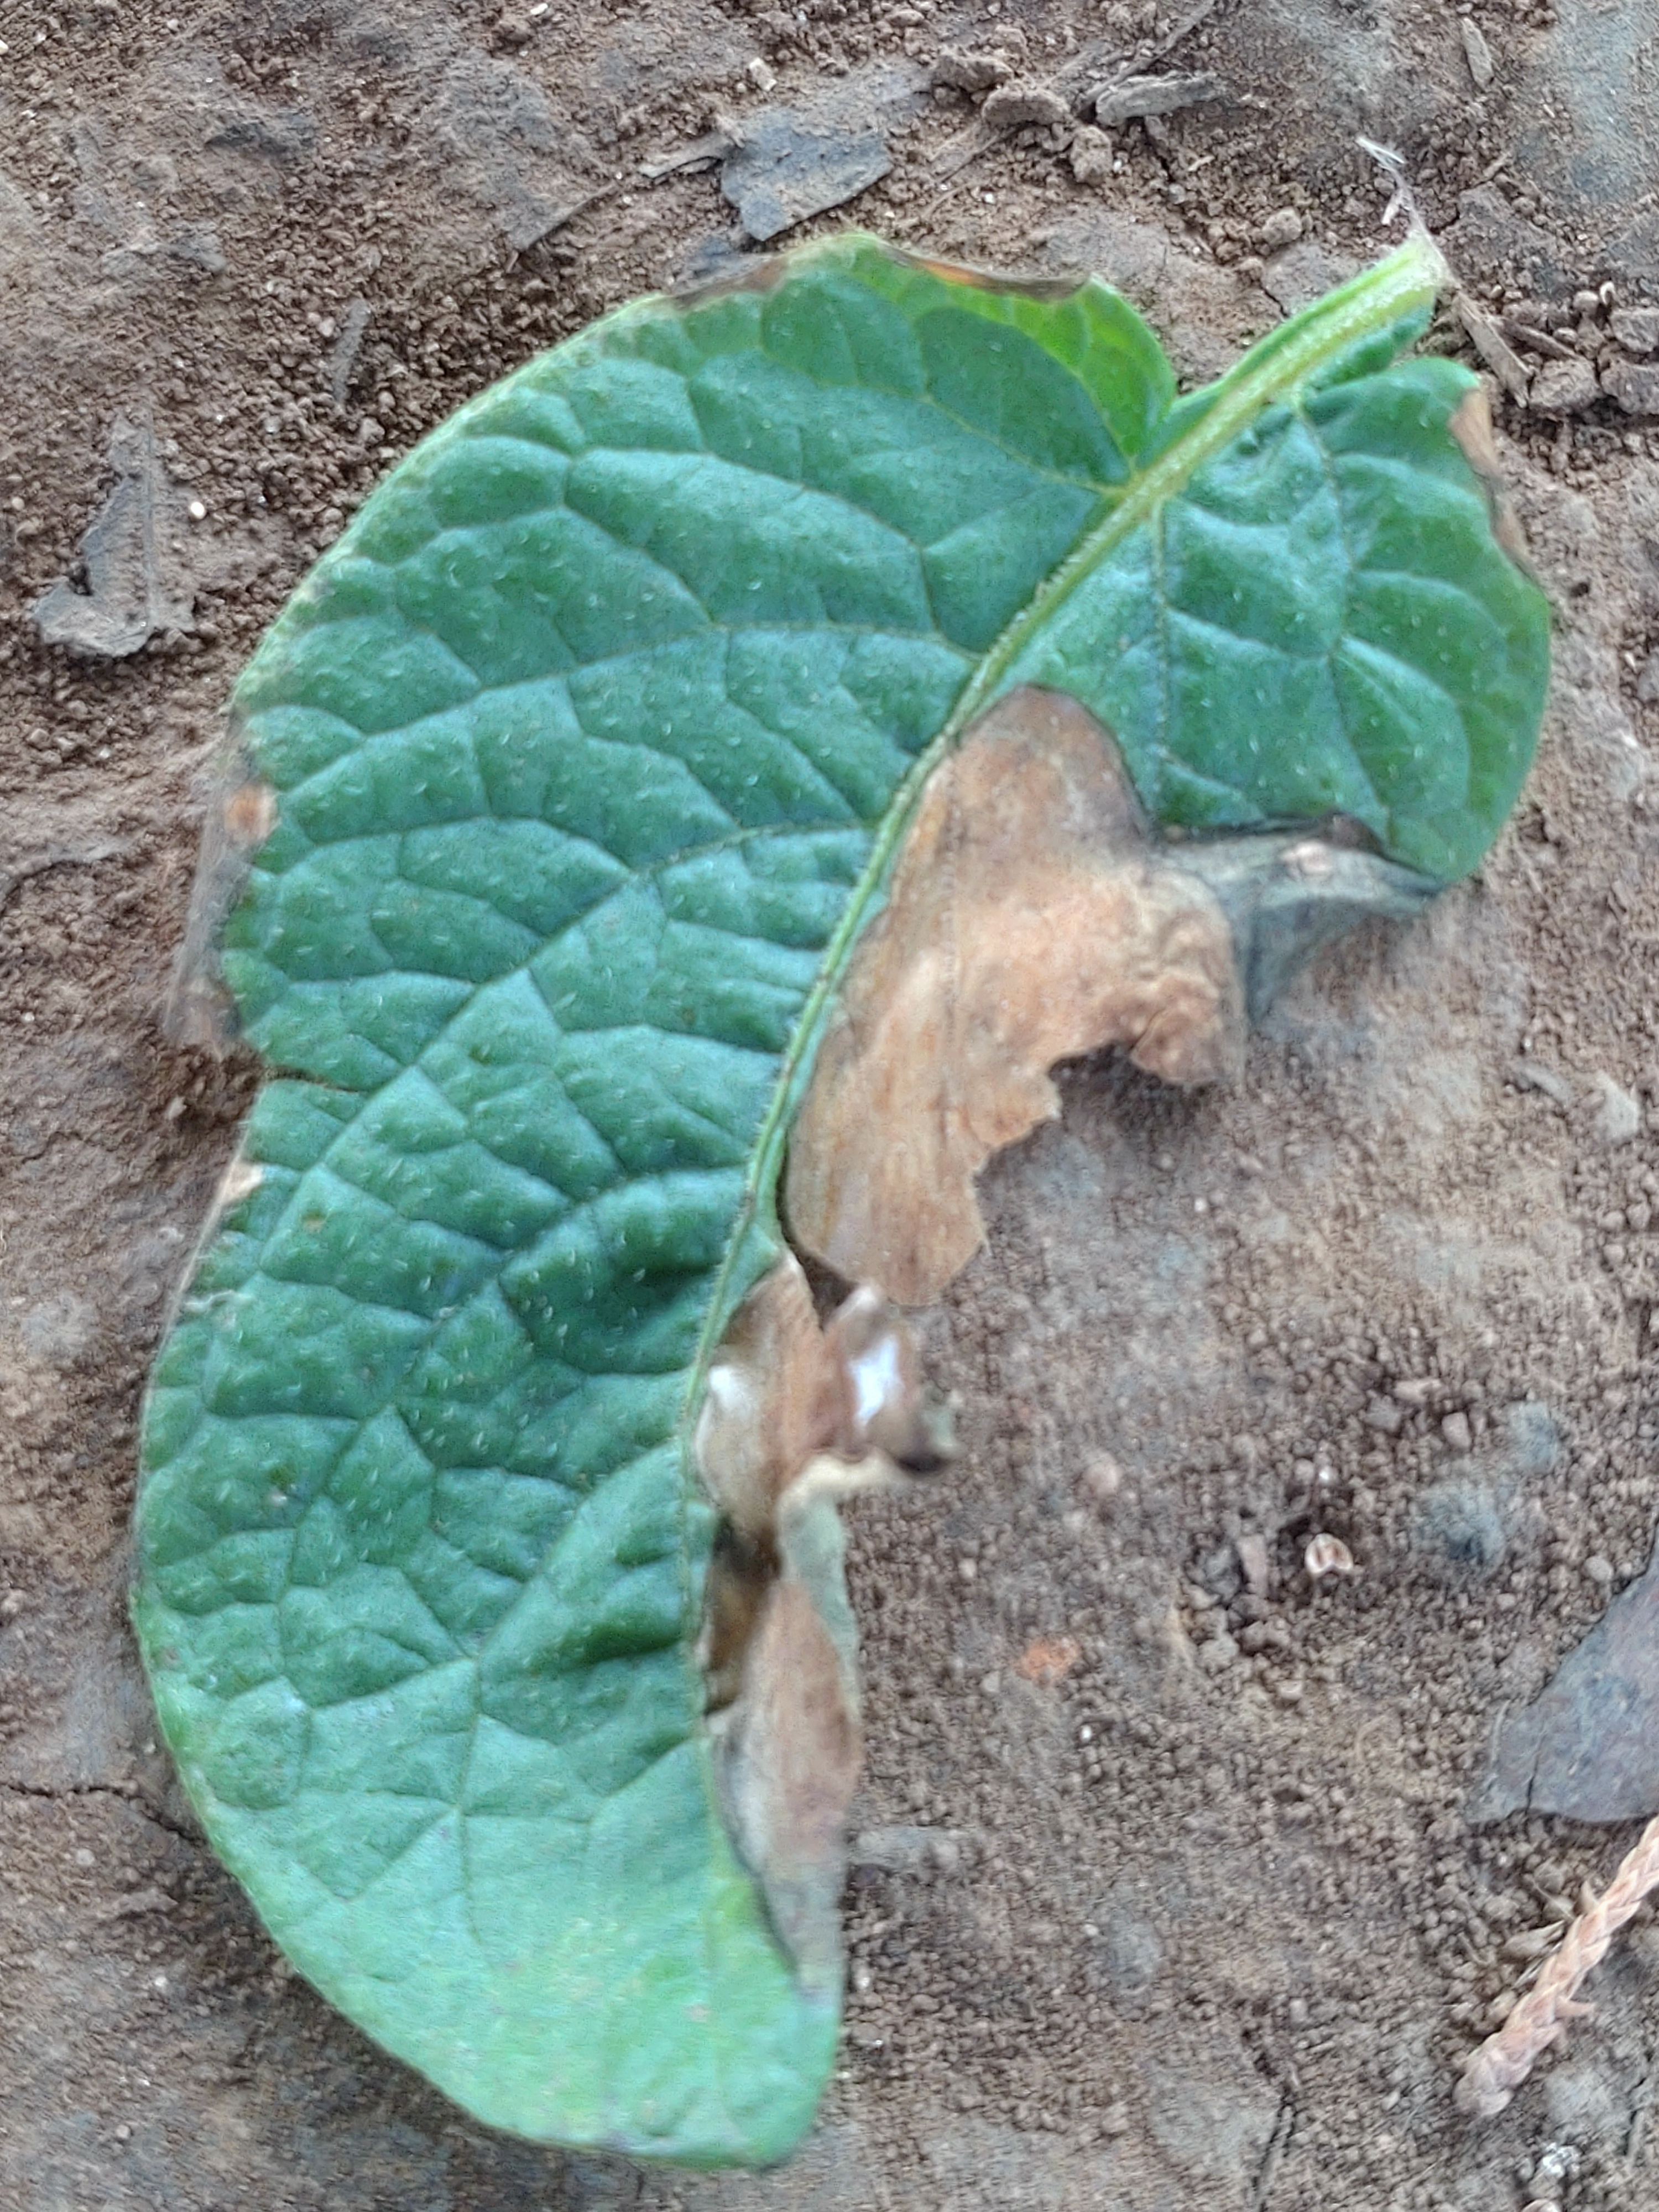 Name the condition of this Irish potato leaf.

early blight
